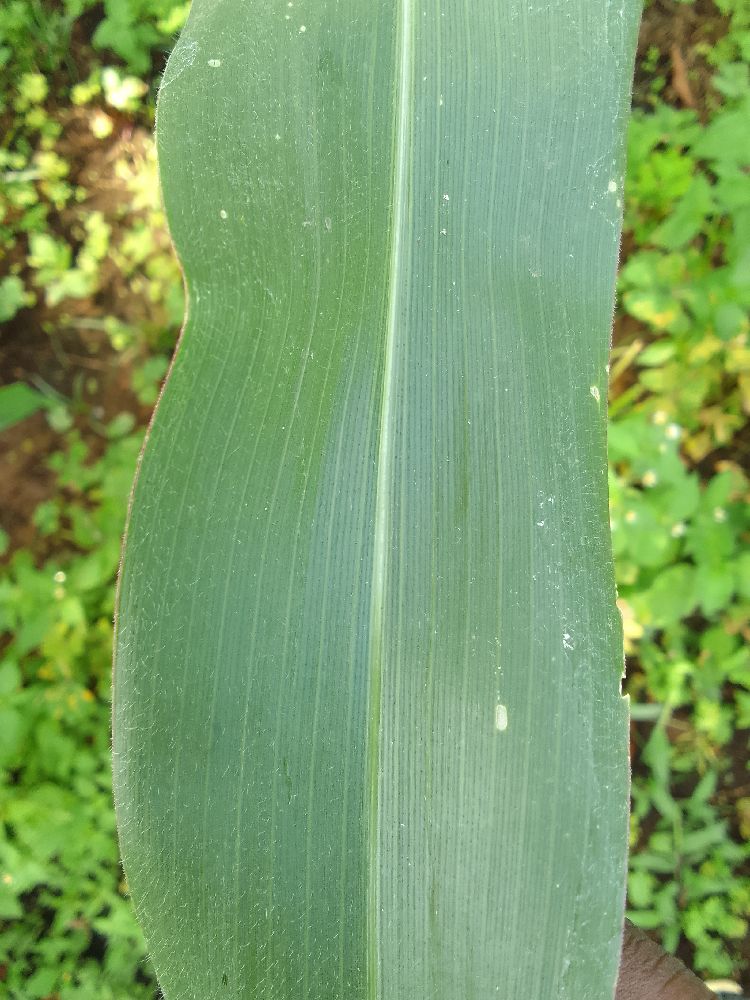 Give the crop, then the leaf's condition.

maize, healthy
